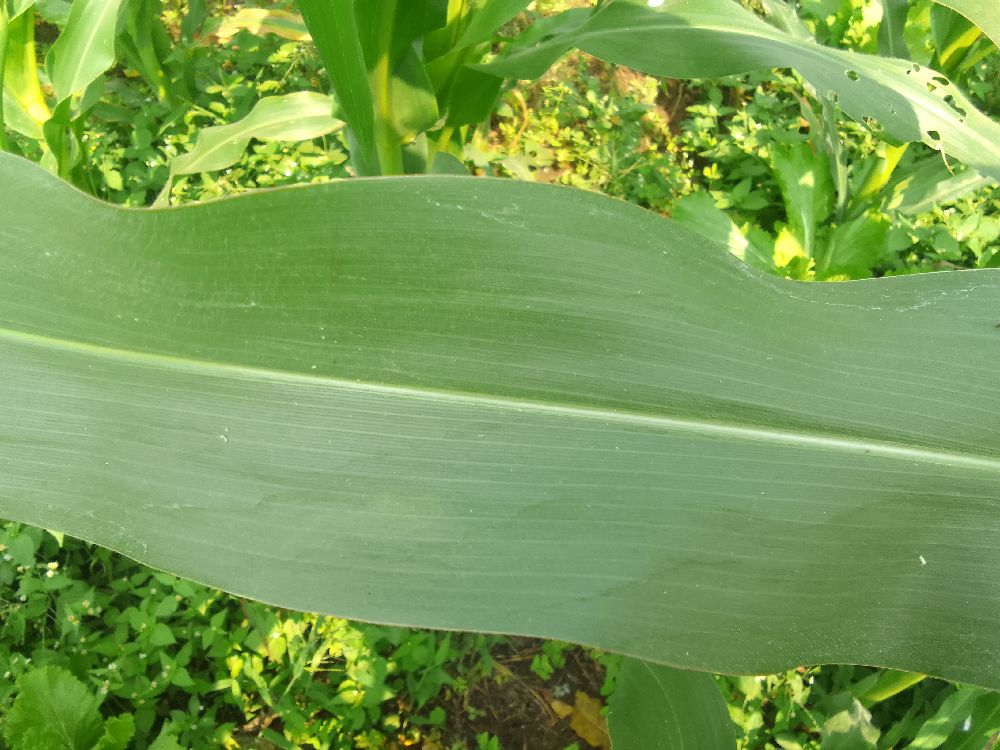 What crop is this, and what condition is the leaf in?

maize, healthy
